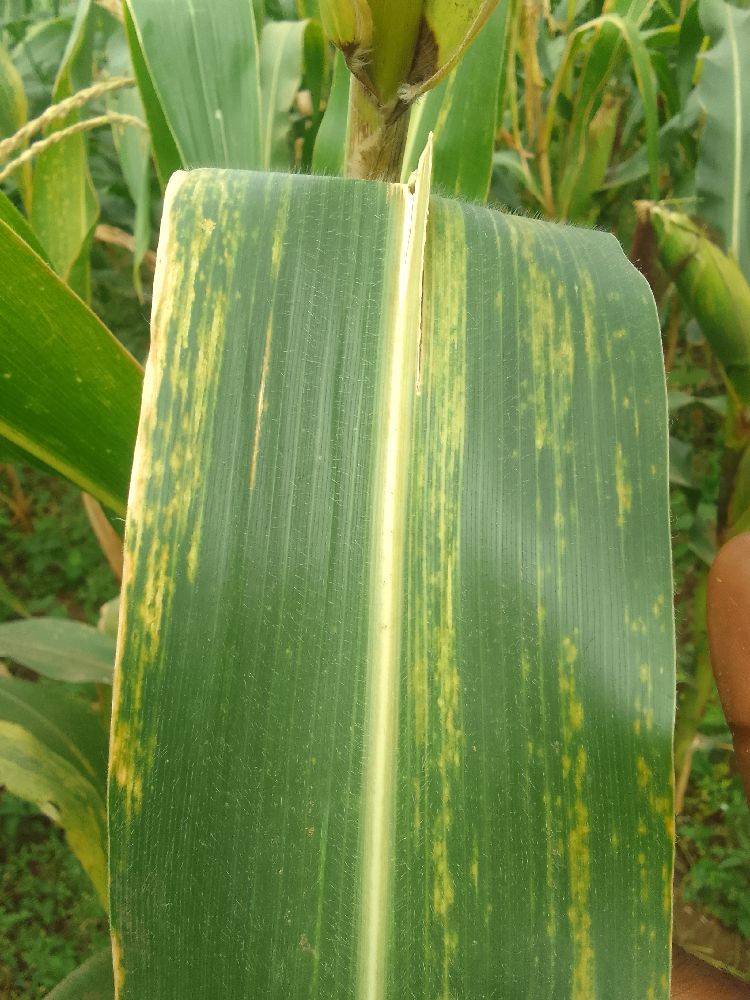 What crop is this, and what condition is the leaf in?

maize, maize lethal necrosis
